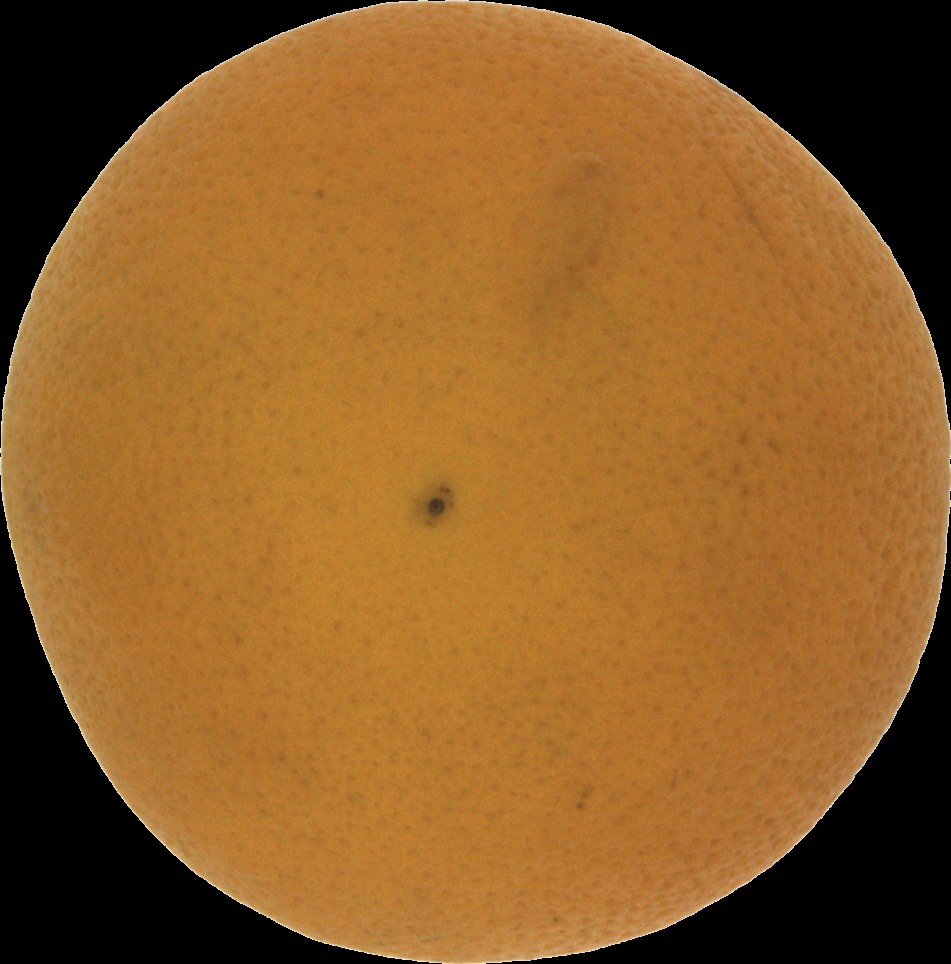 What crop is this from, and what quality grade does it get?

orange, bad
